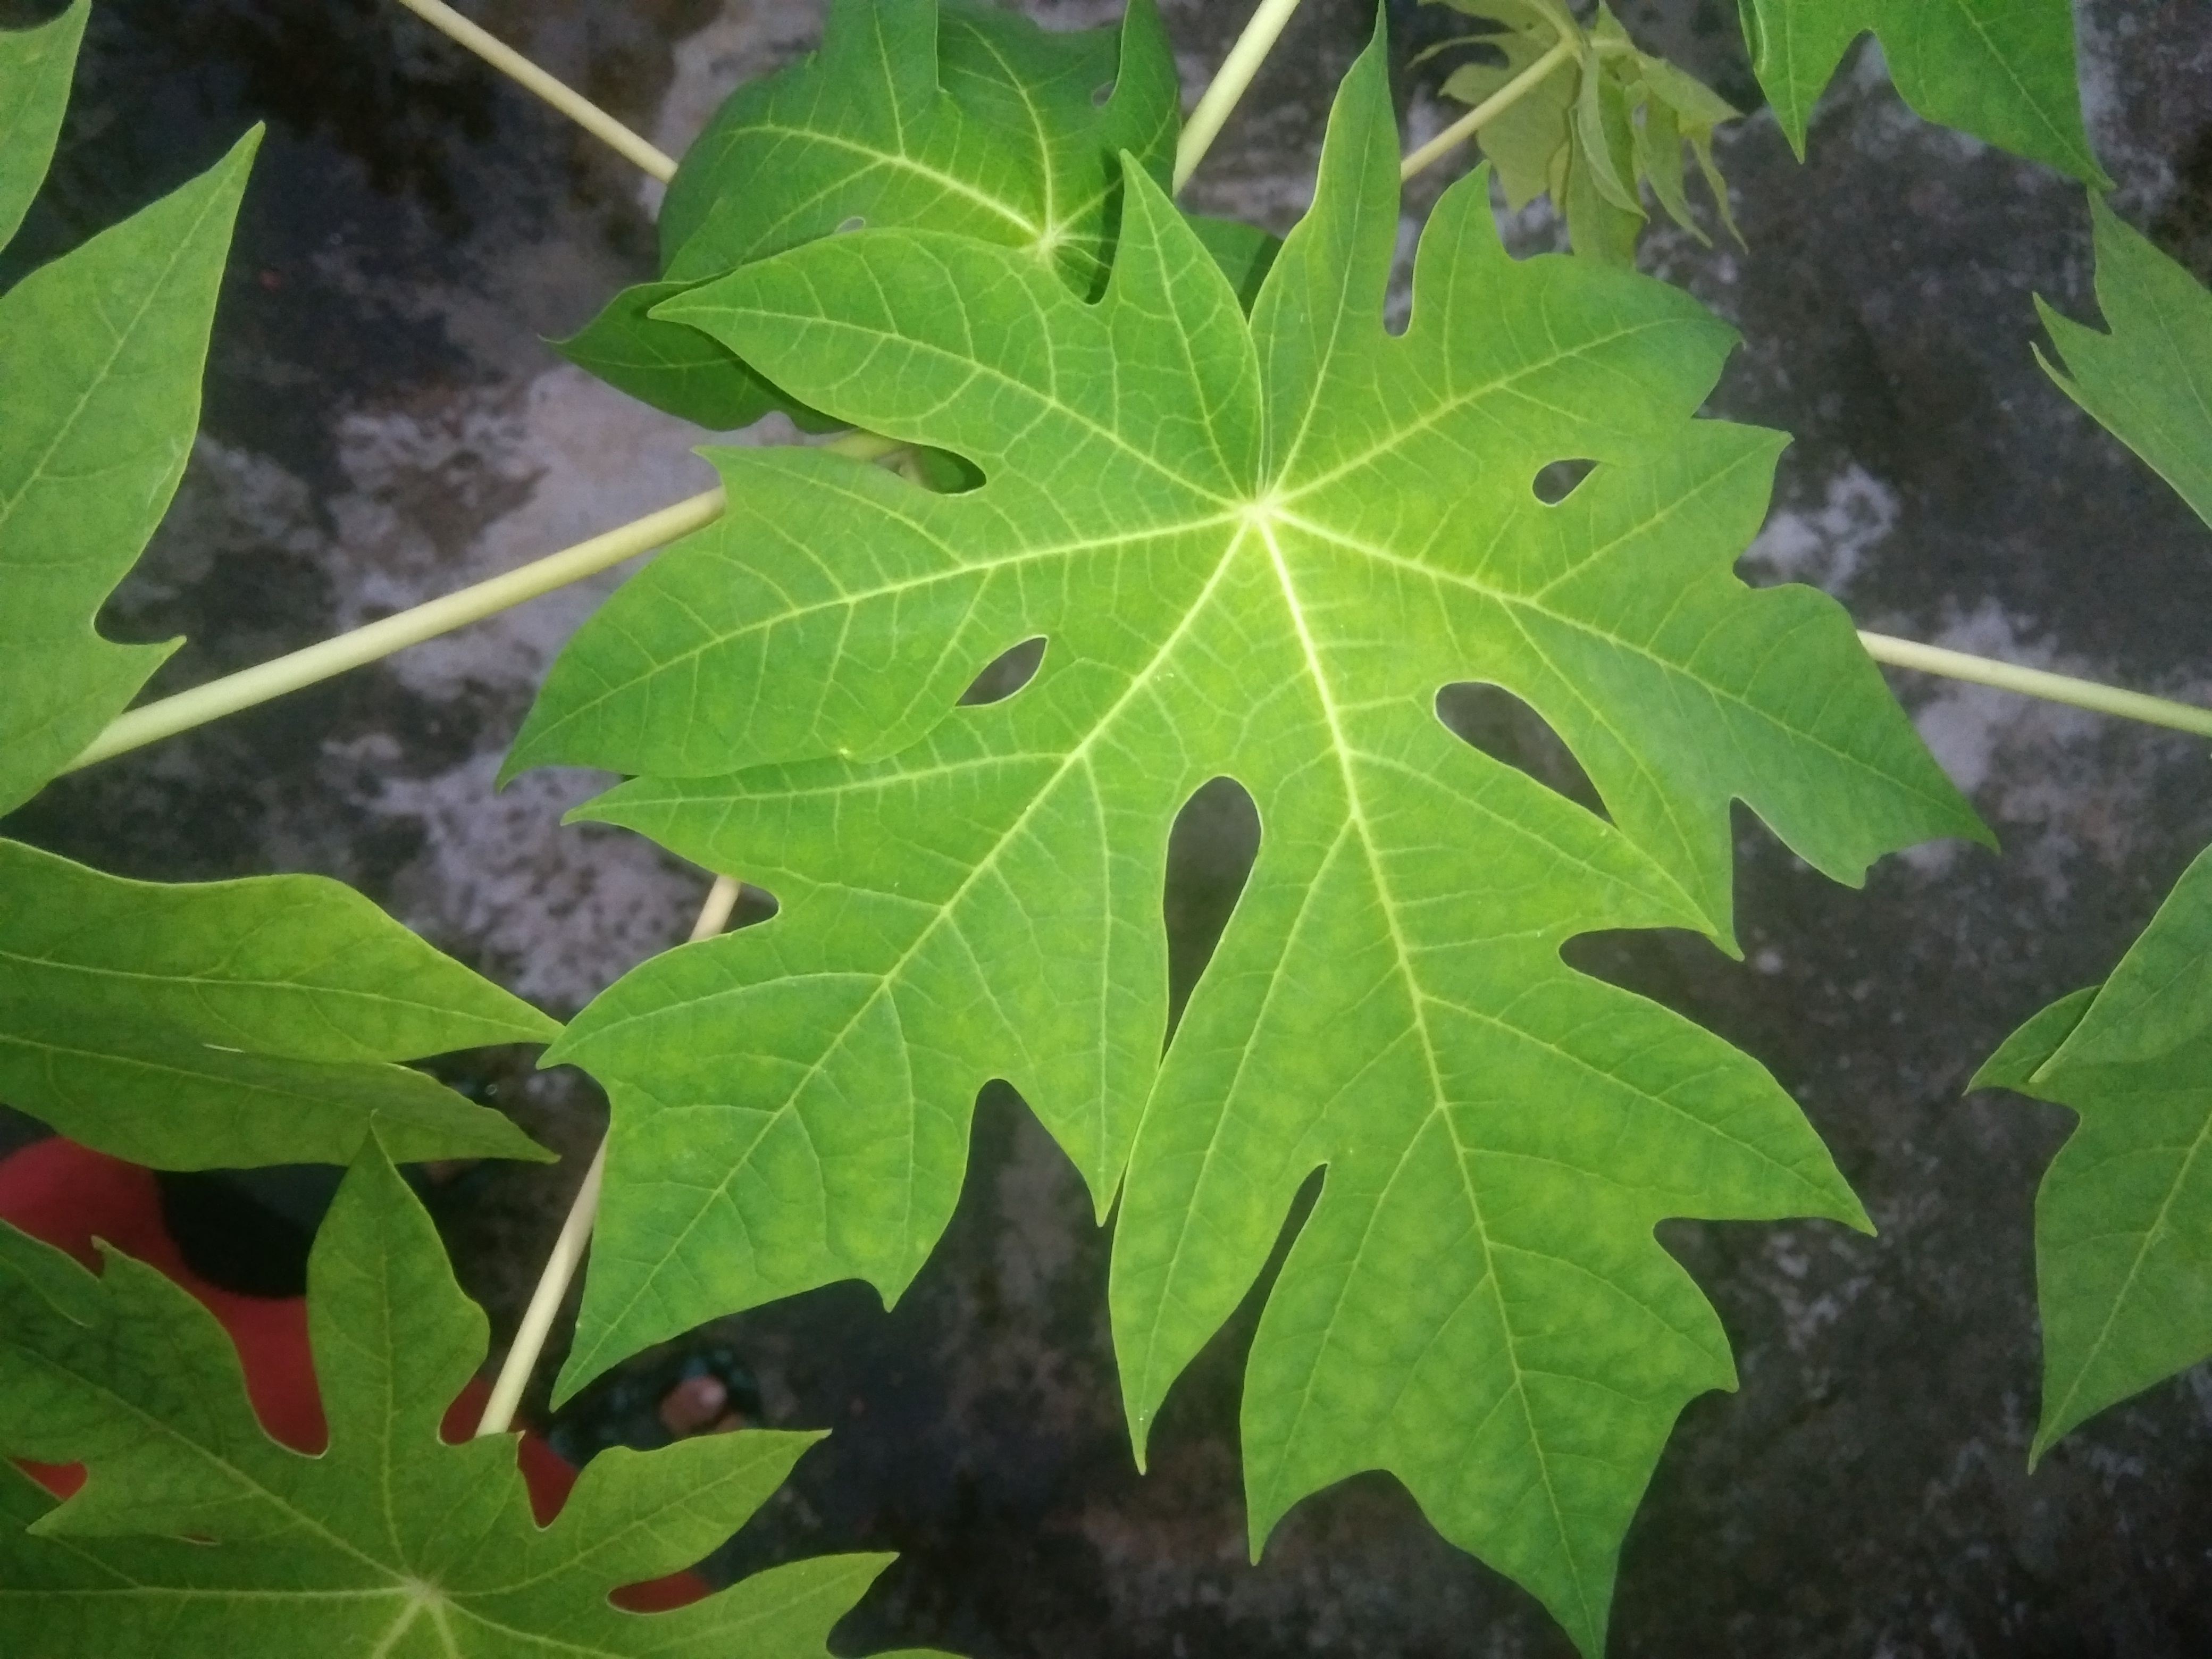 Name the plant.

papaya
